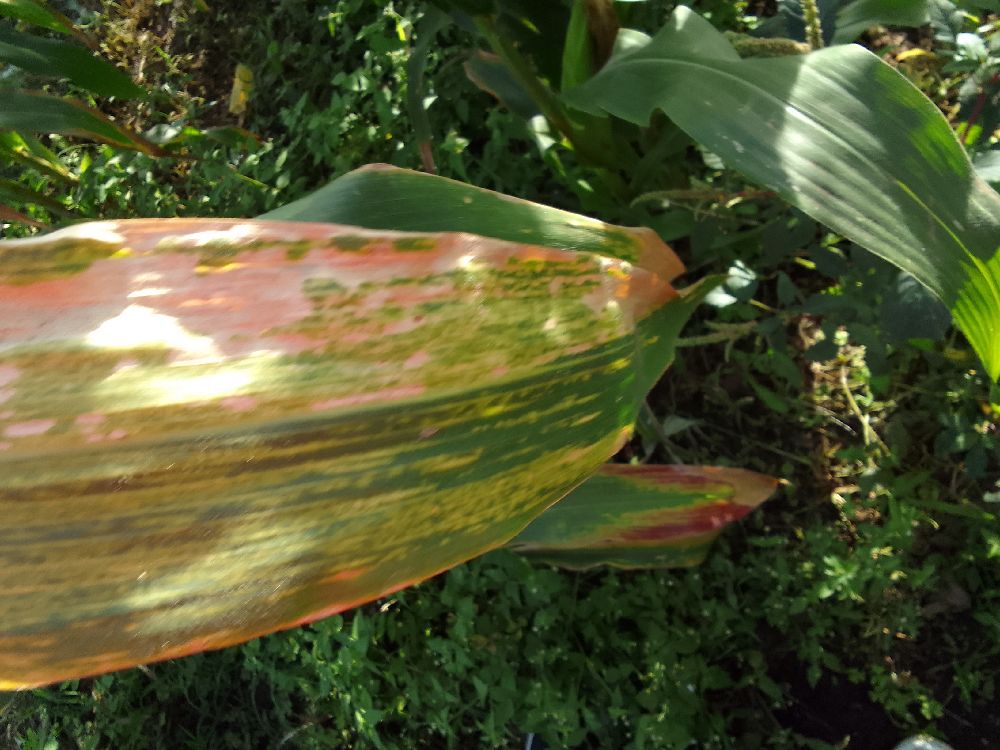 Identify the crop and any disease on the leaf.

maize, maize lethal necrosis
